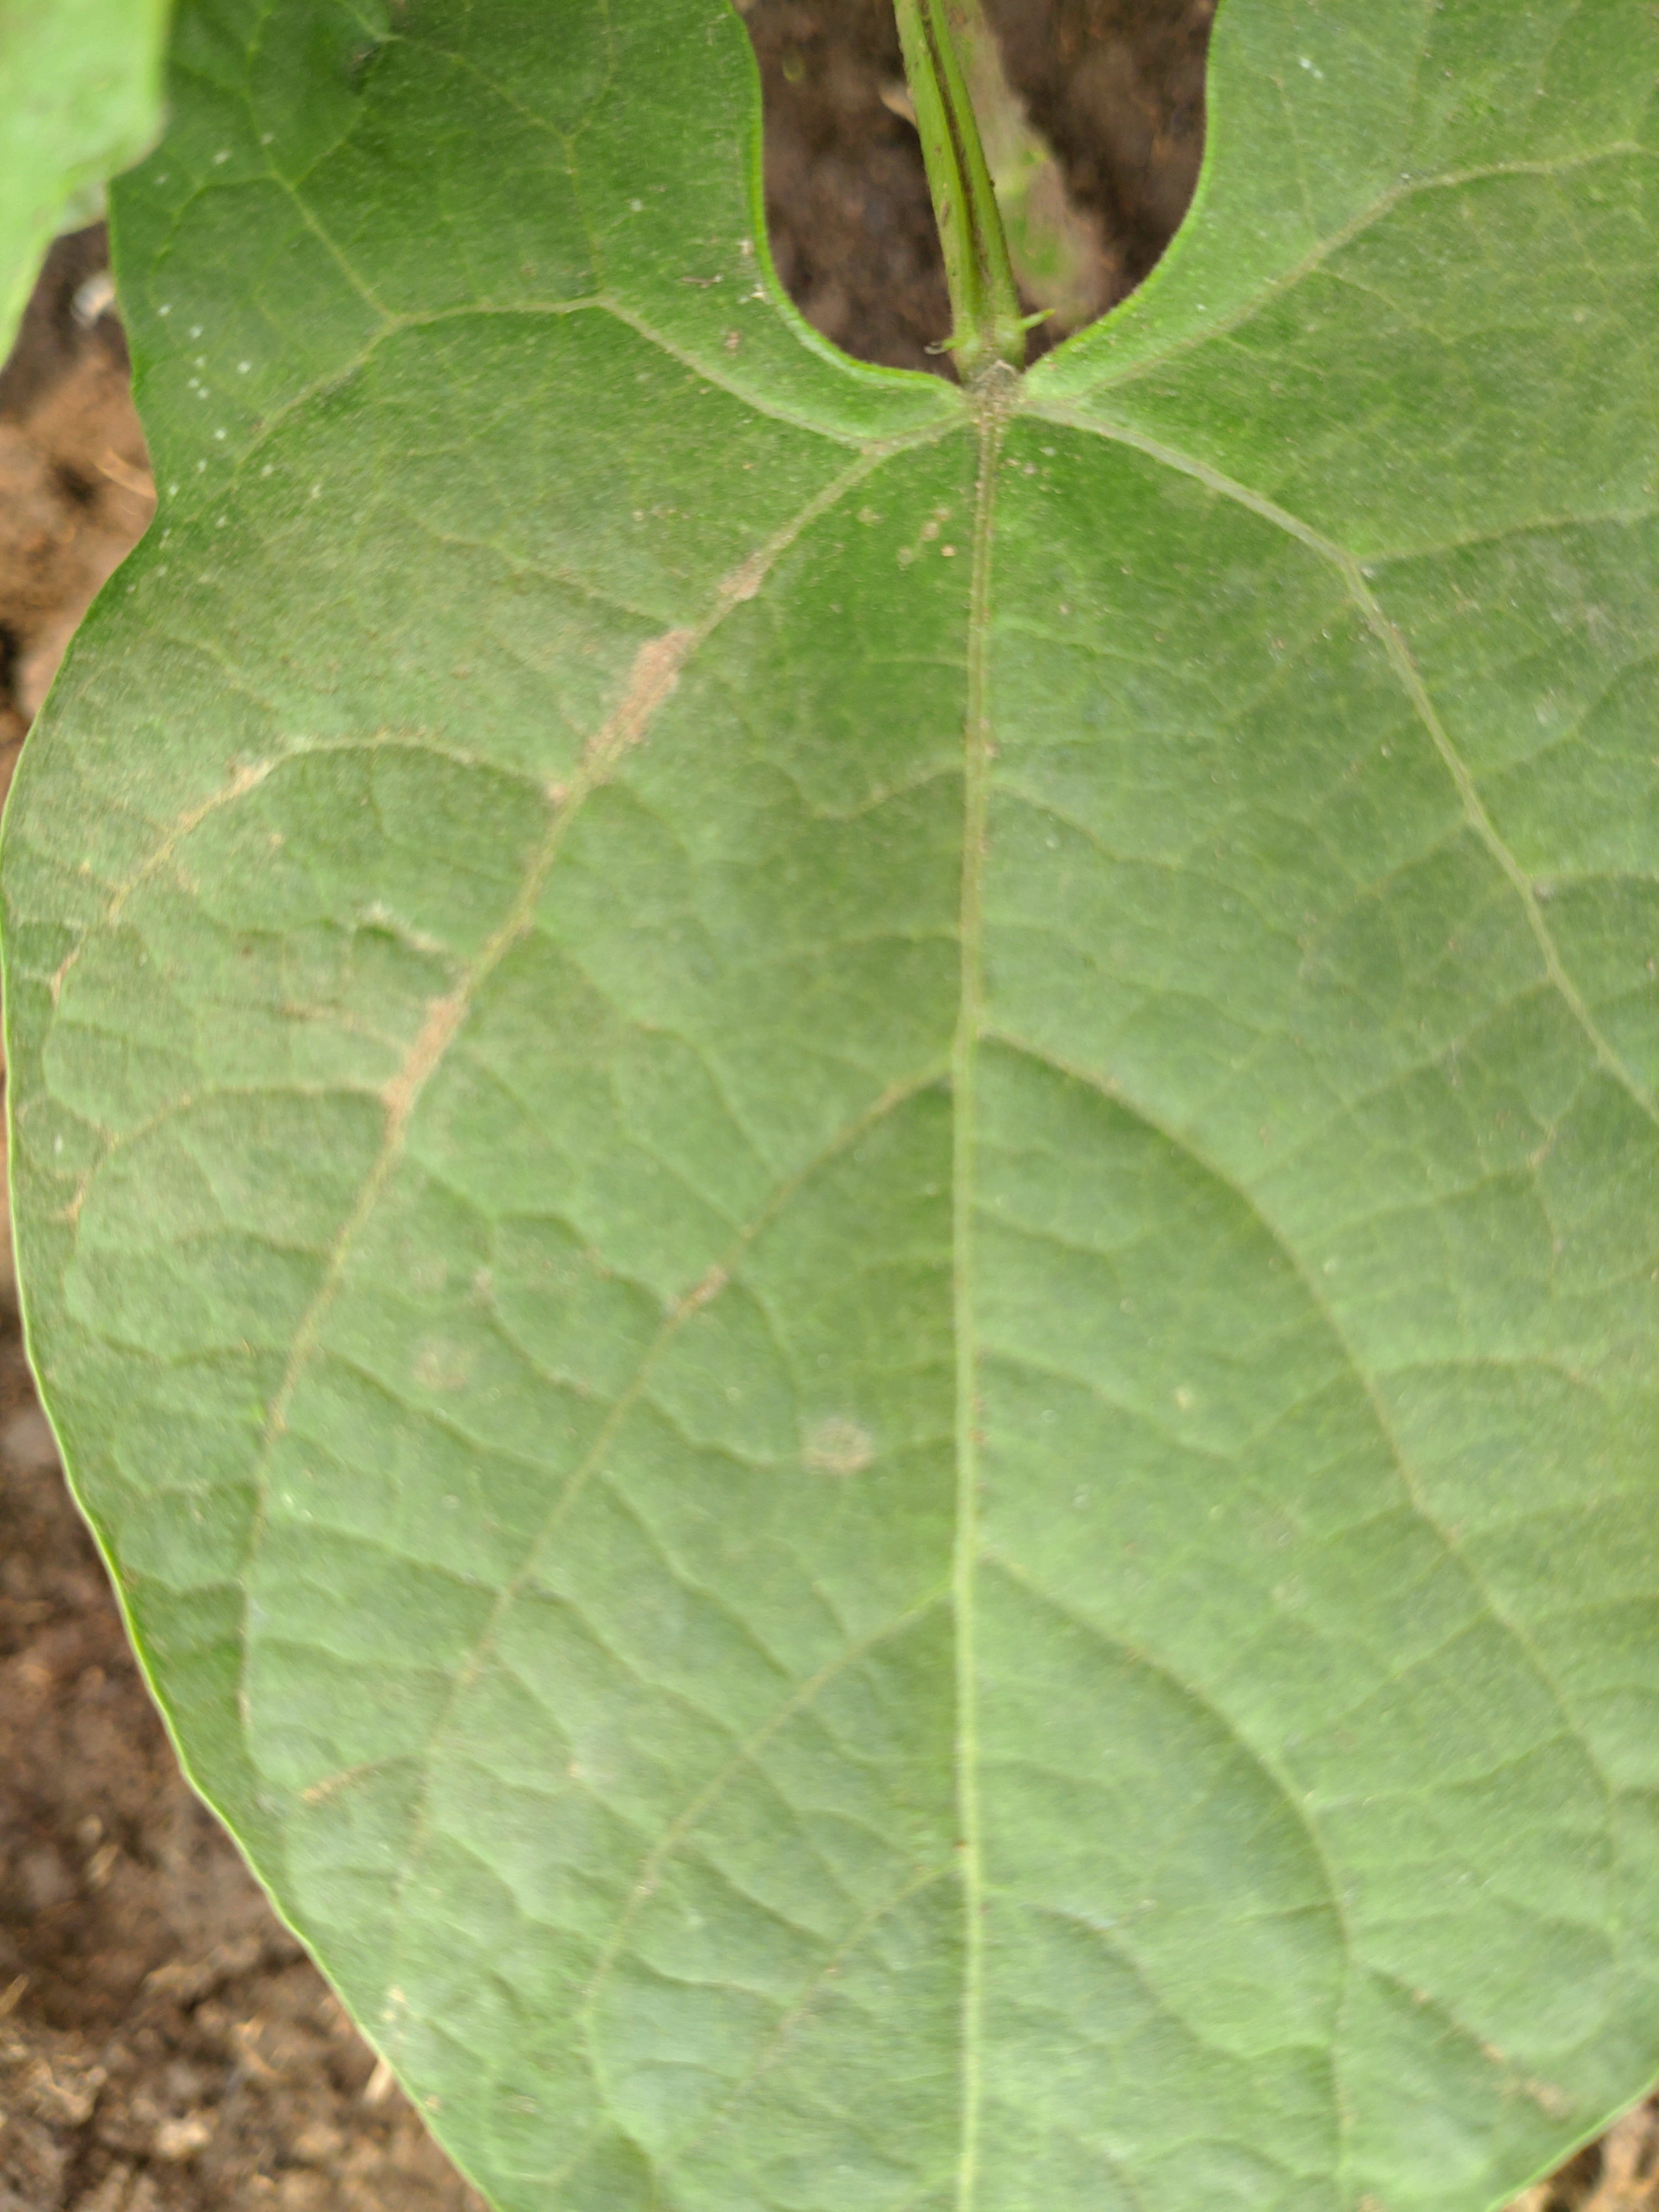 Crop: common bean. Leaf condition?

healthy
